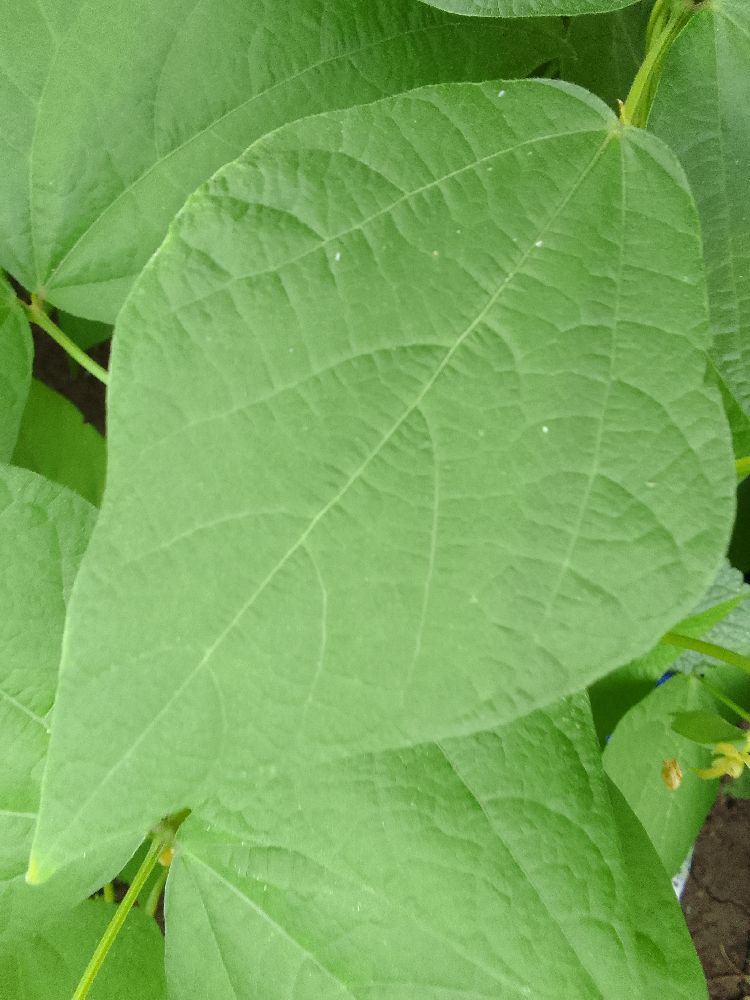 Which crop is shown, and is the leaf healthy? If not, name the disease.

common bean, healthy
